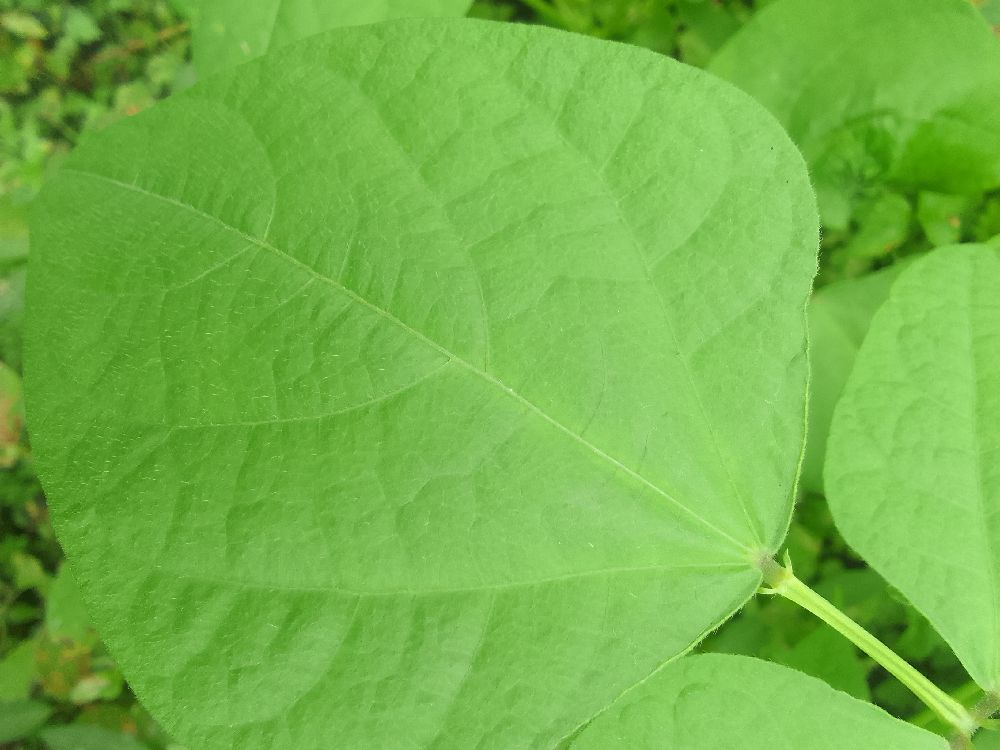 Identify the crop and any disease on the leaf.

common bean, healthy
